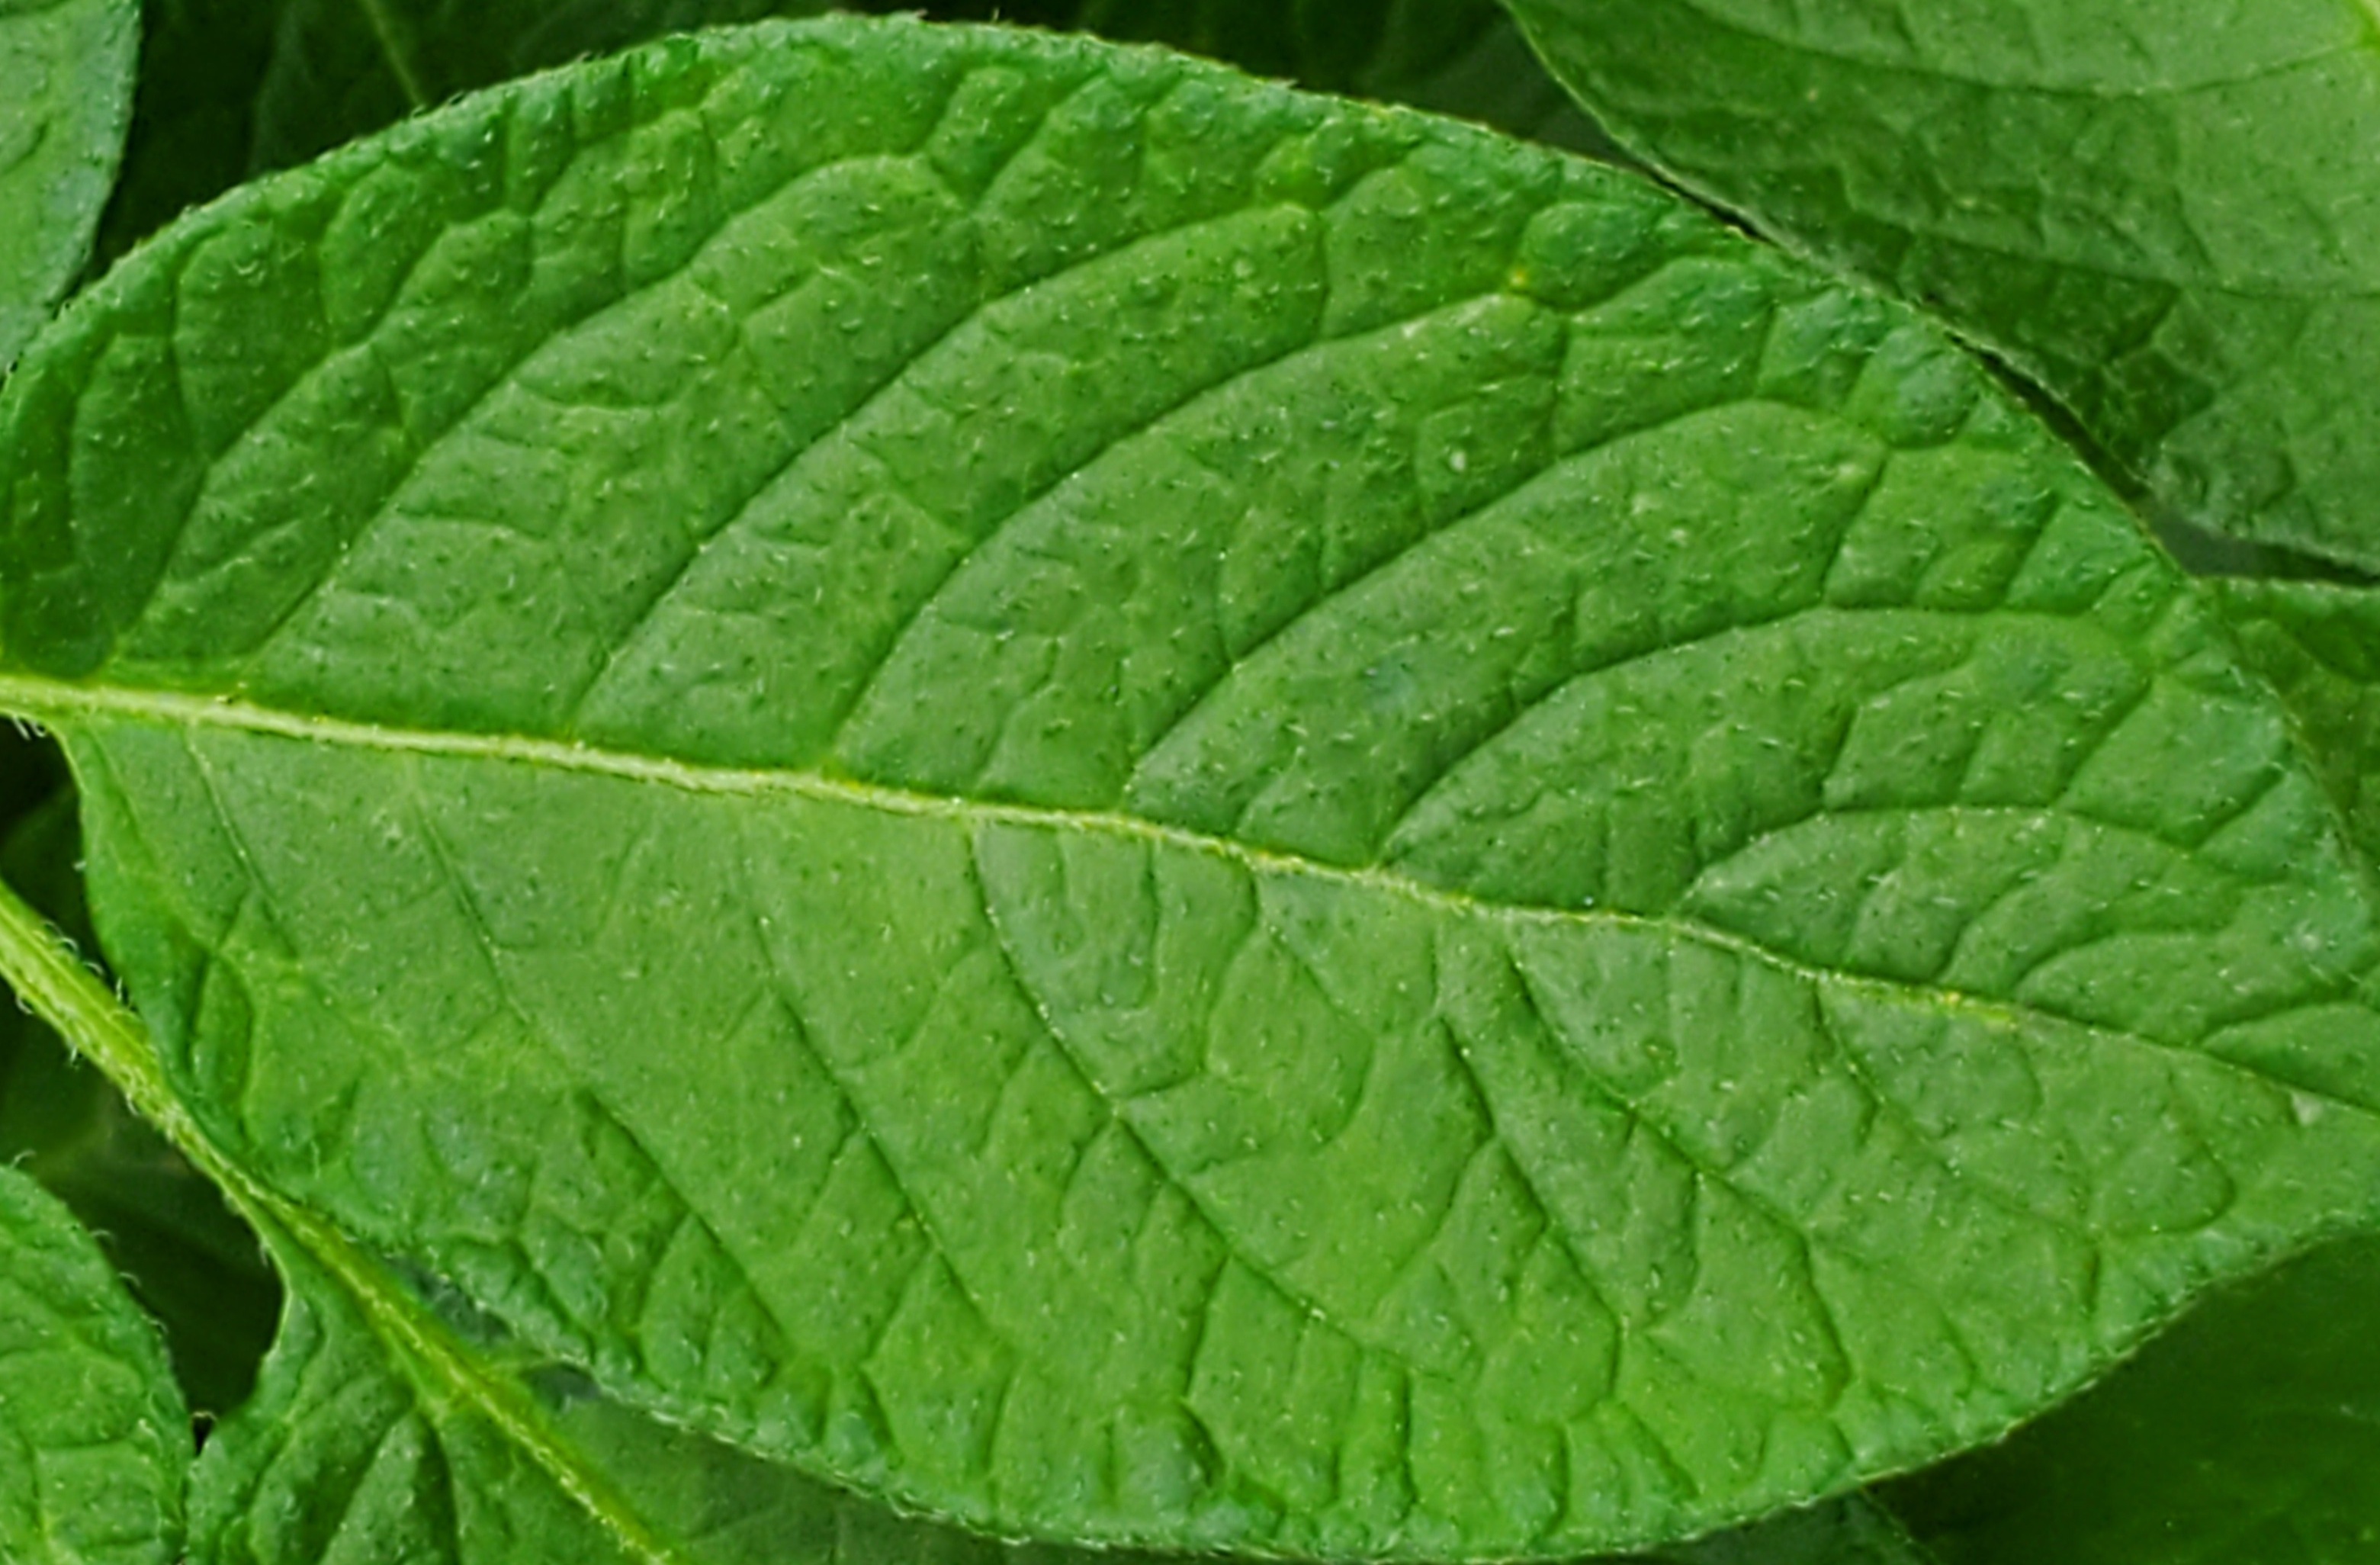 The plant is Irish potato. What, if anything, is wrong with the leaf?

healthy
